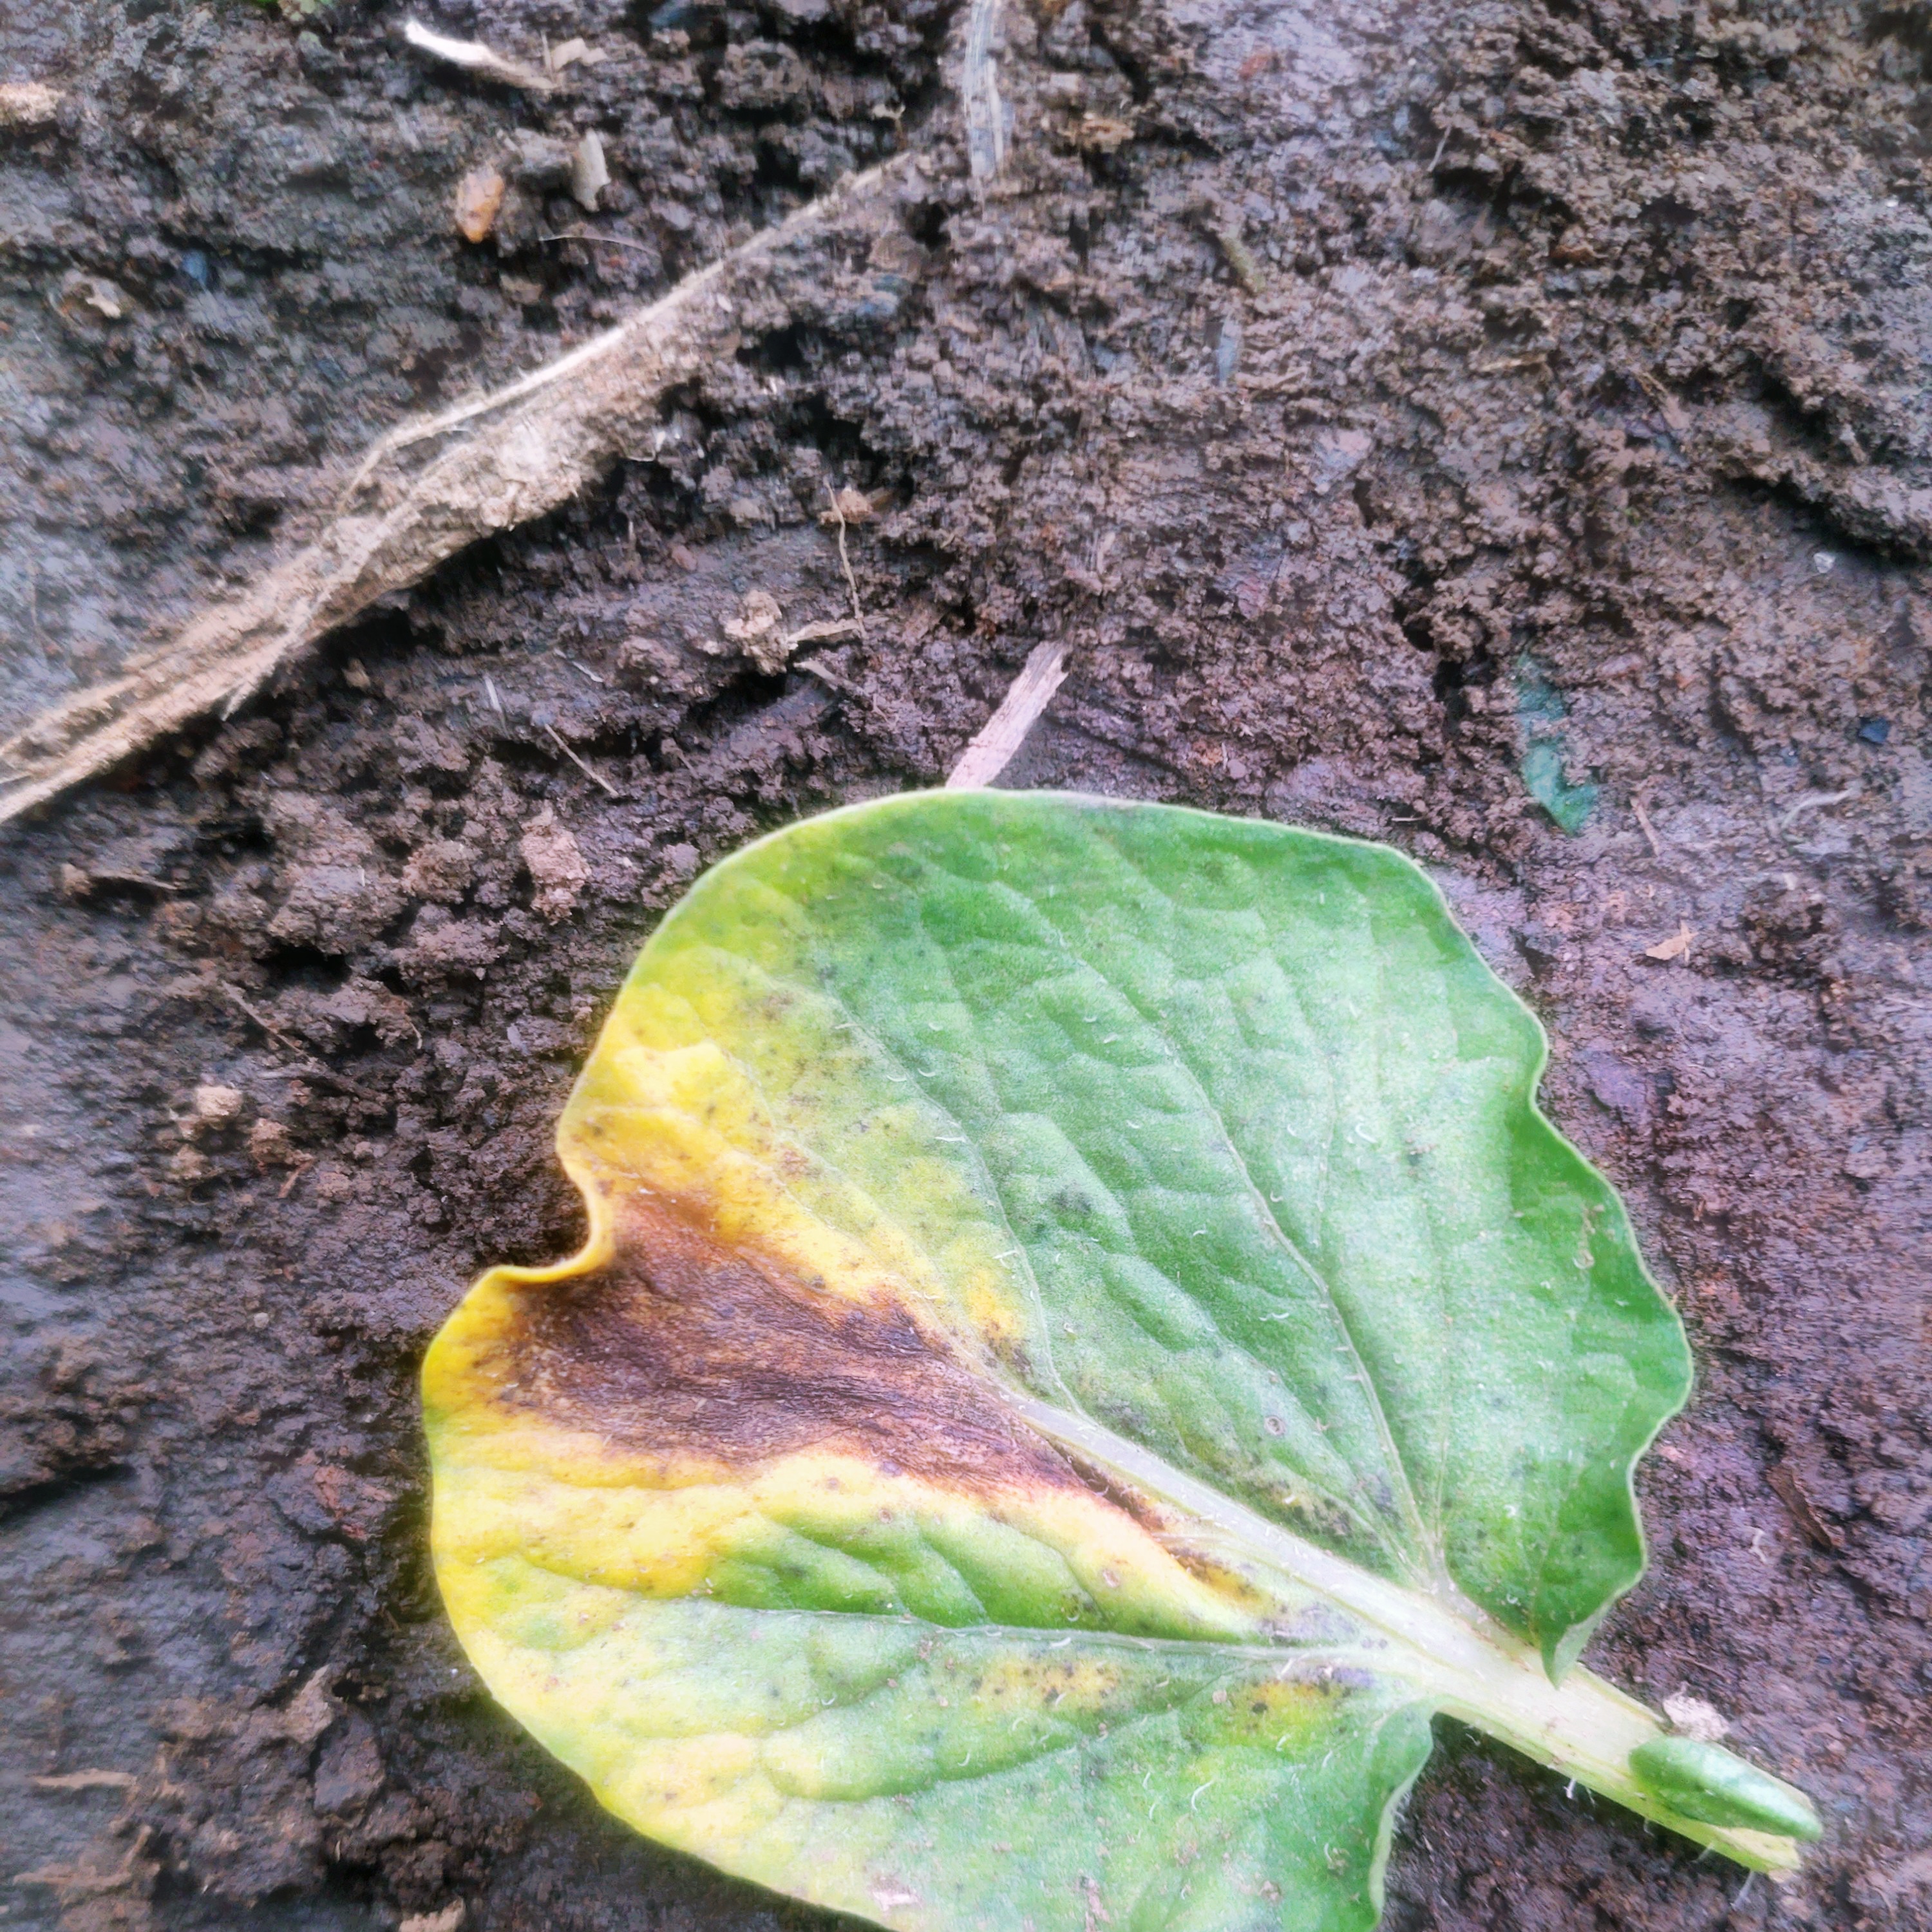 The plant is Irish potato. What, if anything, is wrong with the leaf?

late blight
